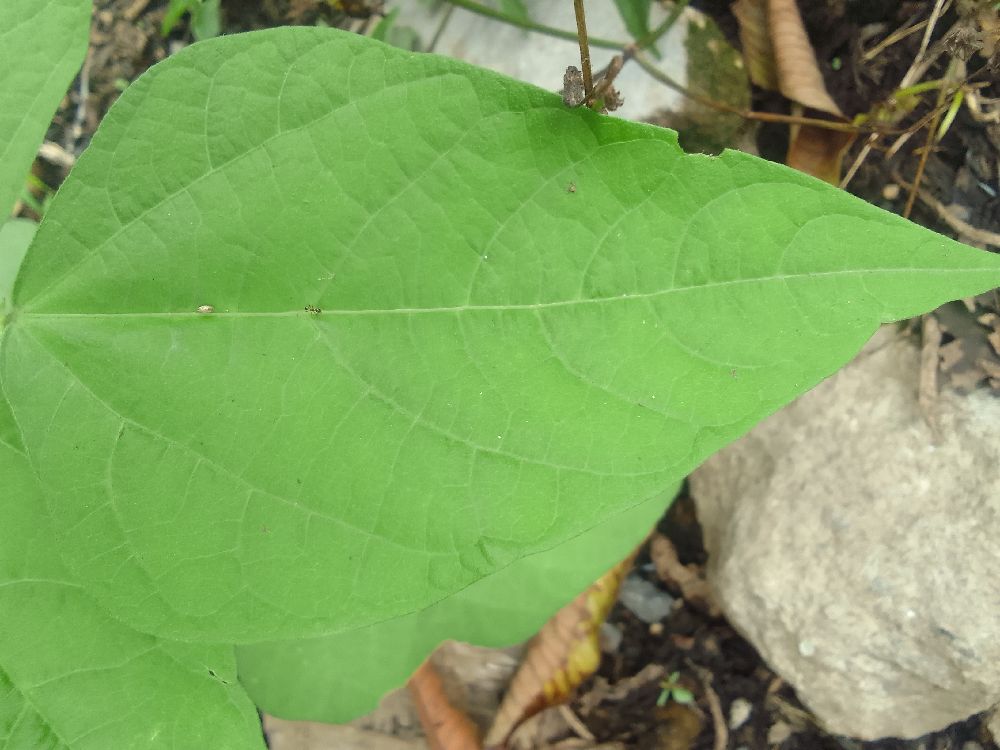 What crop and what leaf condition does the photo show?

common bean, healthy
